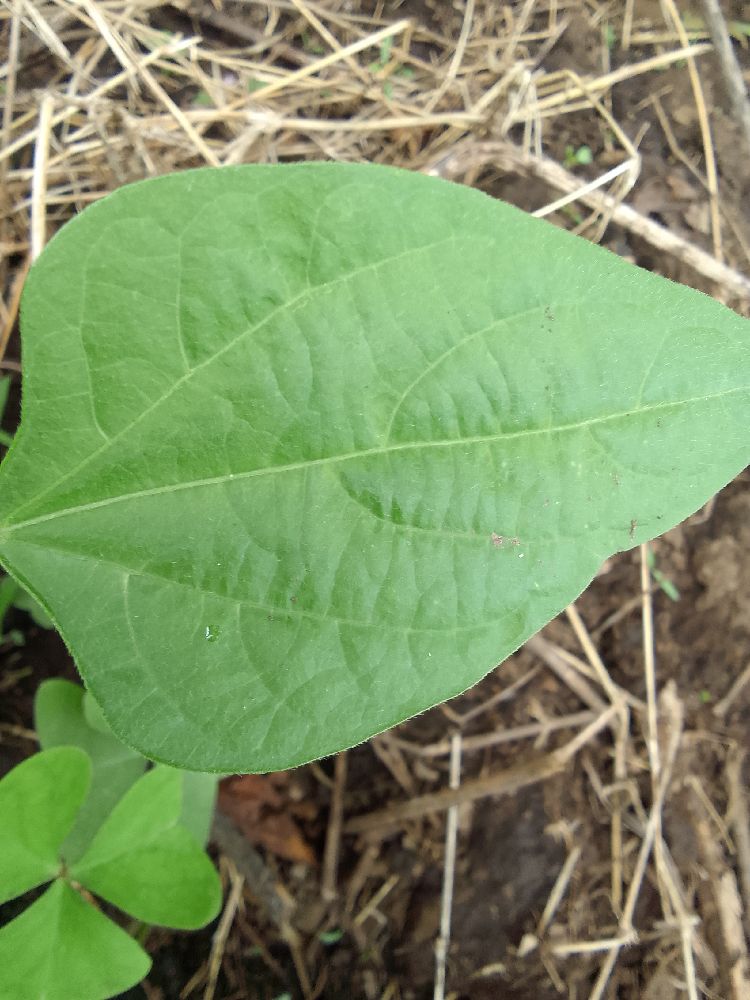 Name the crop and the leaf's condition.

common bean, healthy
